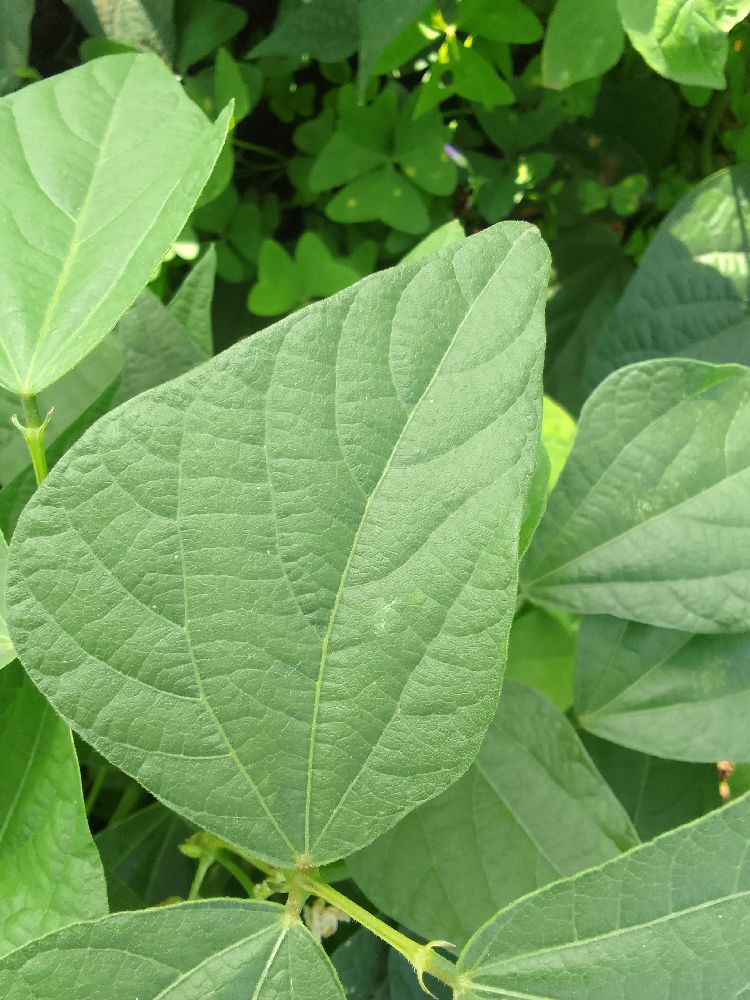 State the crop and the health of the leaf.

common bean, healthy
